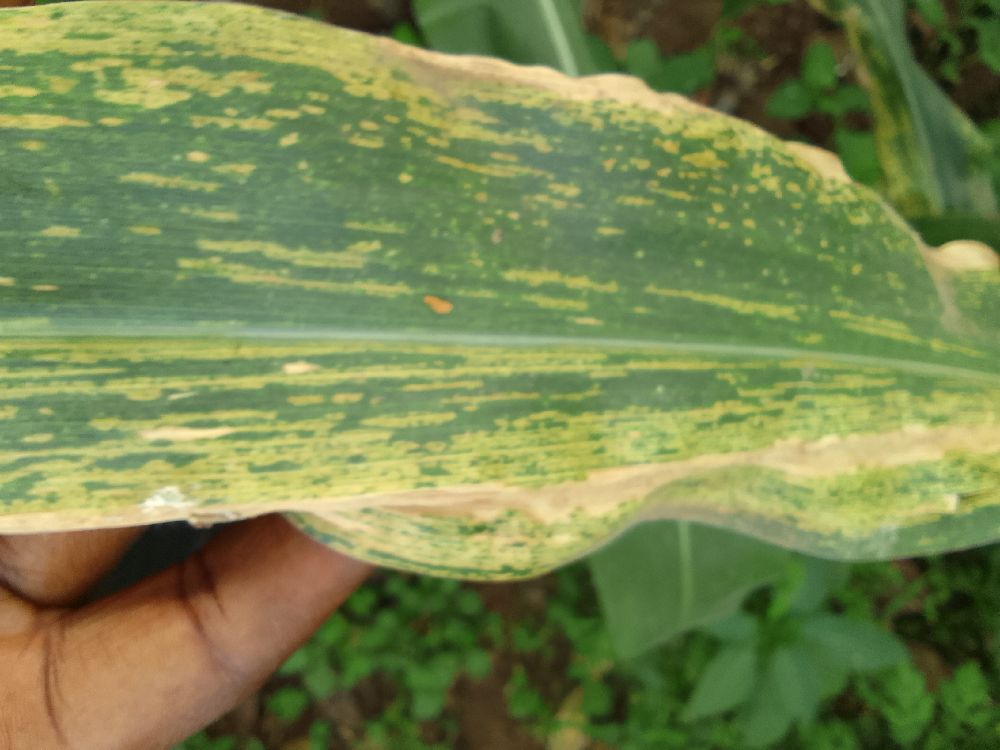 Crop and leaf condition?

maize, maize lethal necrosis
